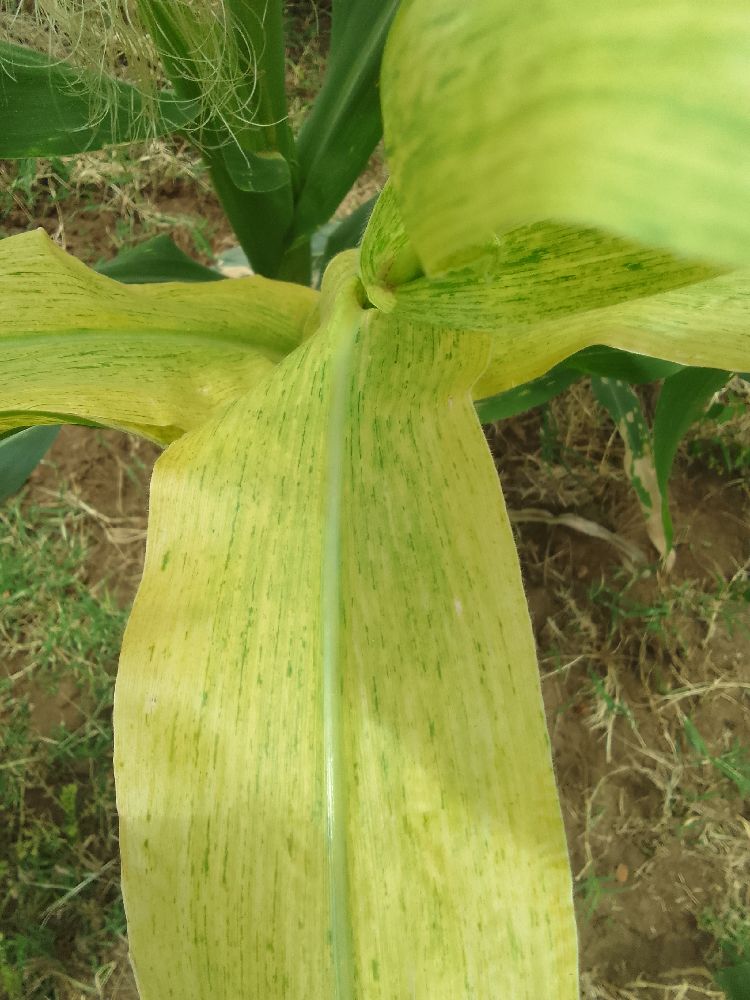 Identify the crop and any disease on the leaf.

maize, maize lethal necrosis
